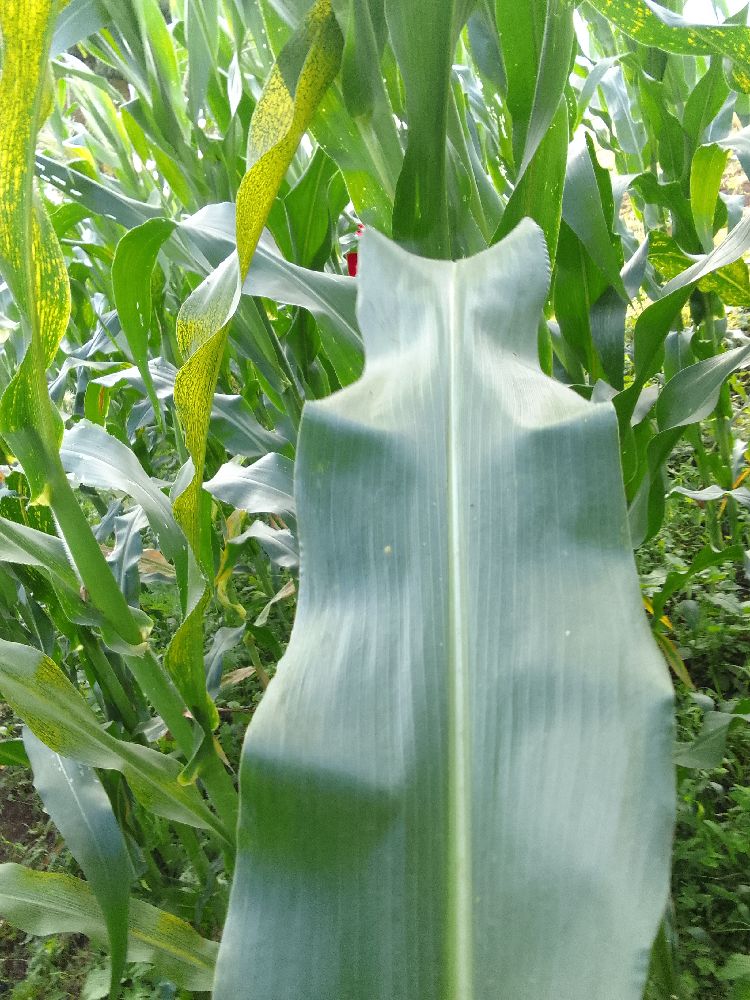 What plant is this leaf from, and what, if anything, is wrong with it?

maize, healthy
